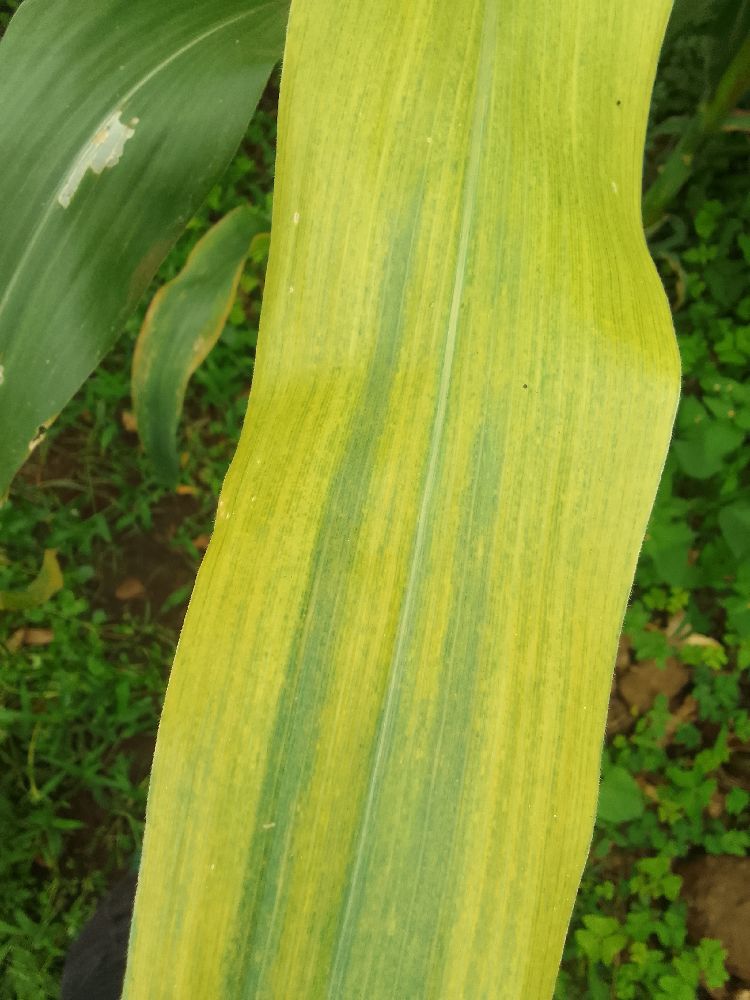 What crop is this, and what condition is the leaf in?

maize, maize lethal necrosis
